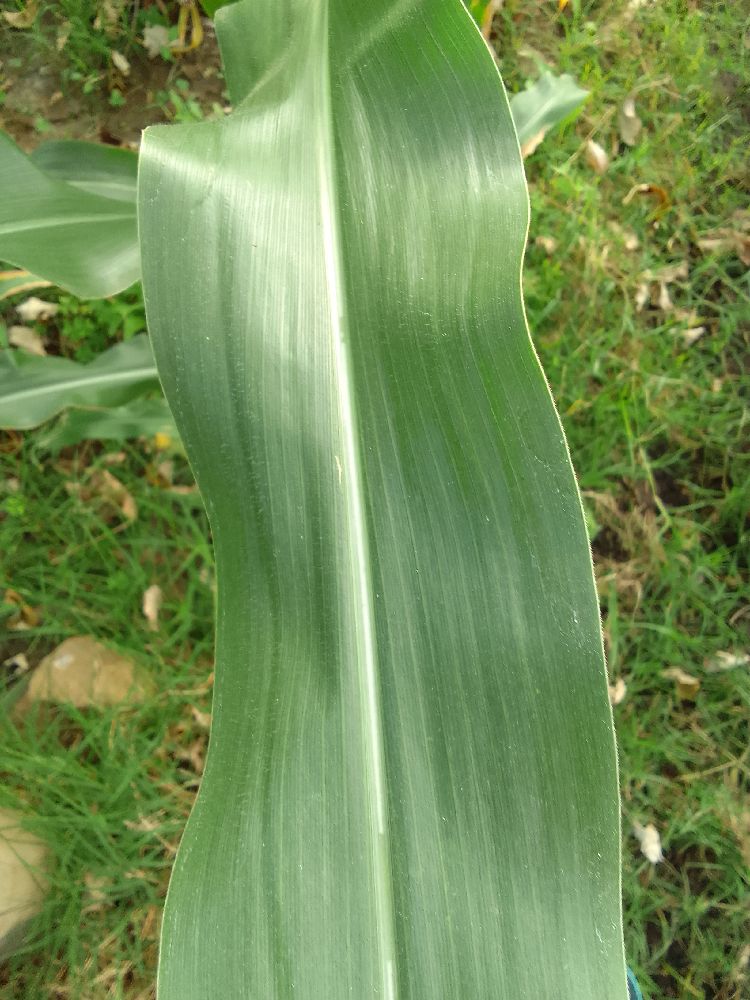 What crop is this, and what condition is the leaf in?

maize, healthy
